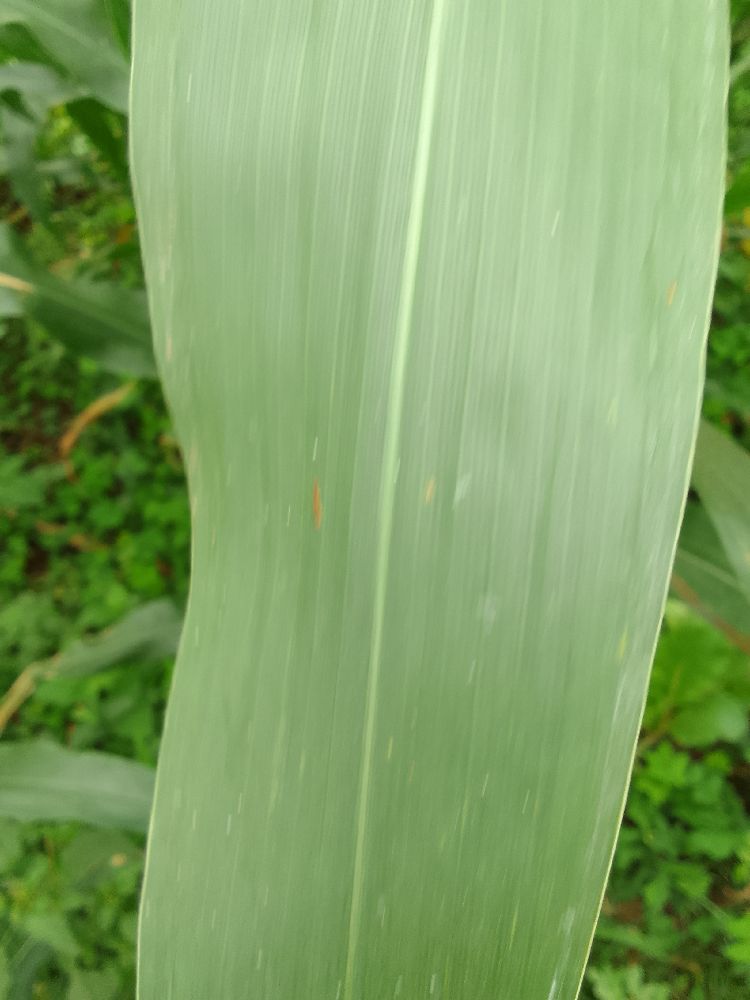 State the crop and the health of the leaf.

maize, healthy
